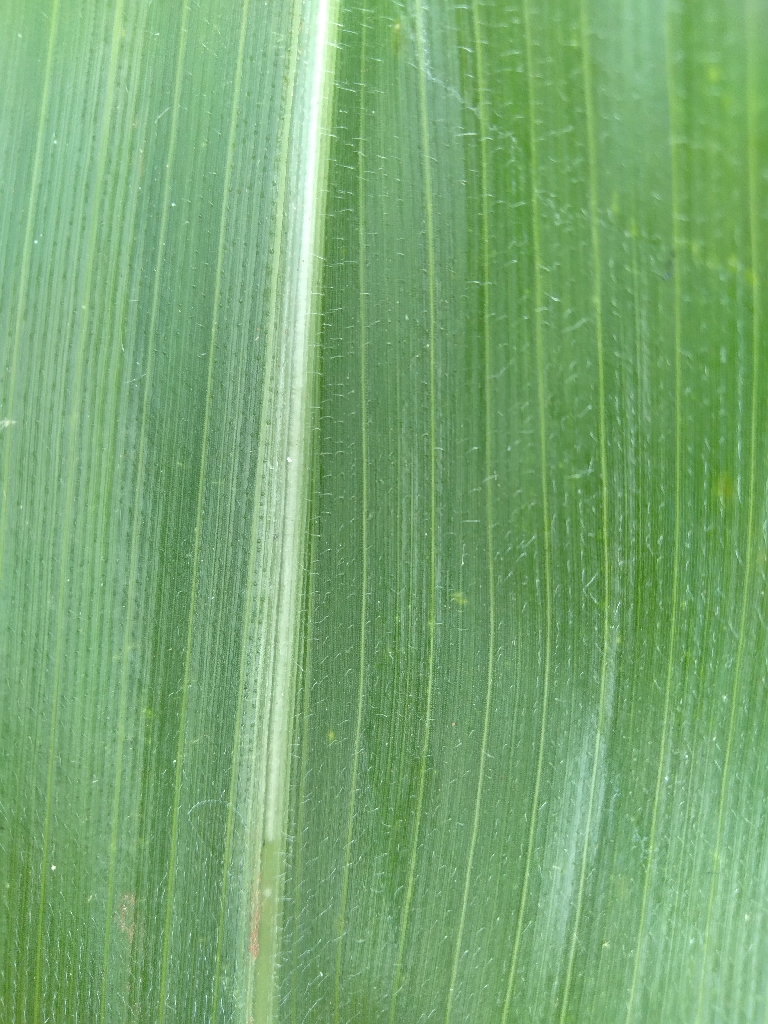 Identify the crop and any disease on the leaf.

maize, maize streak virus
